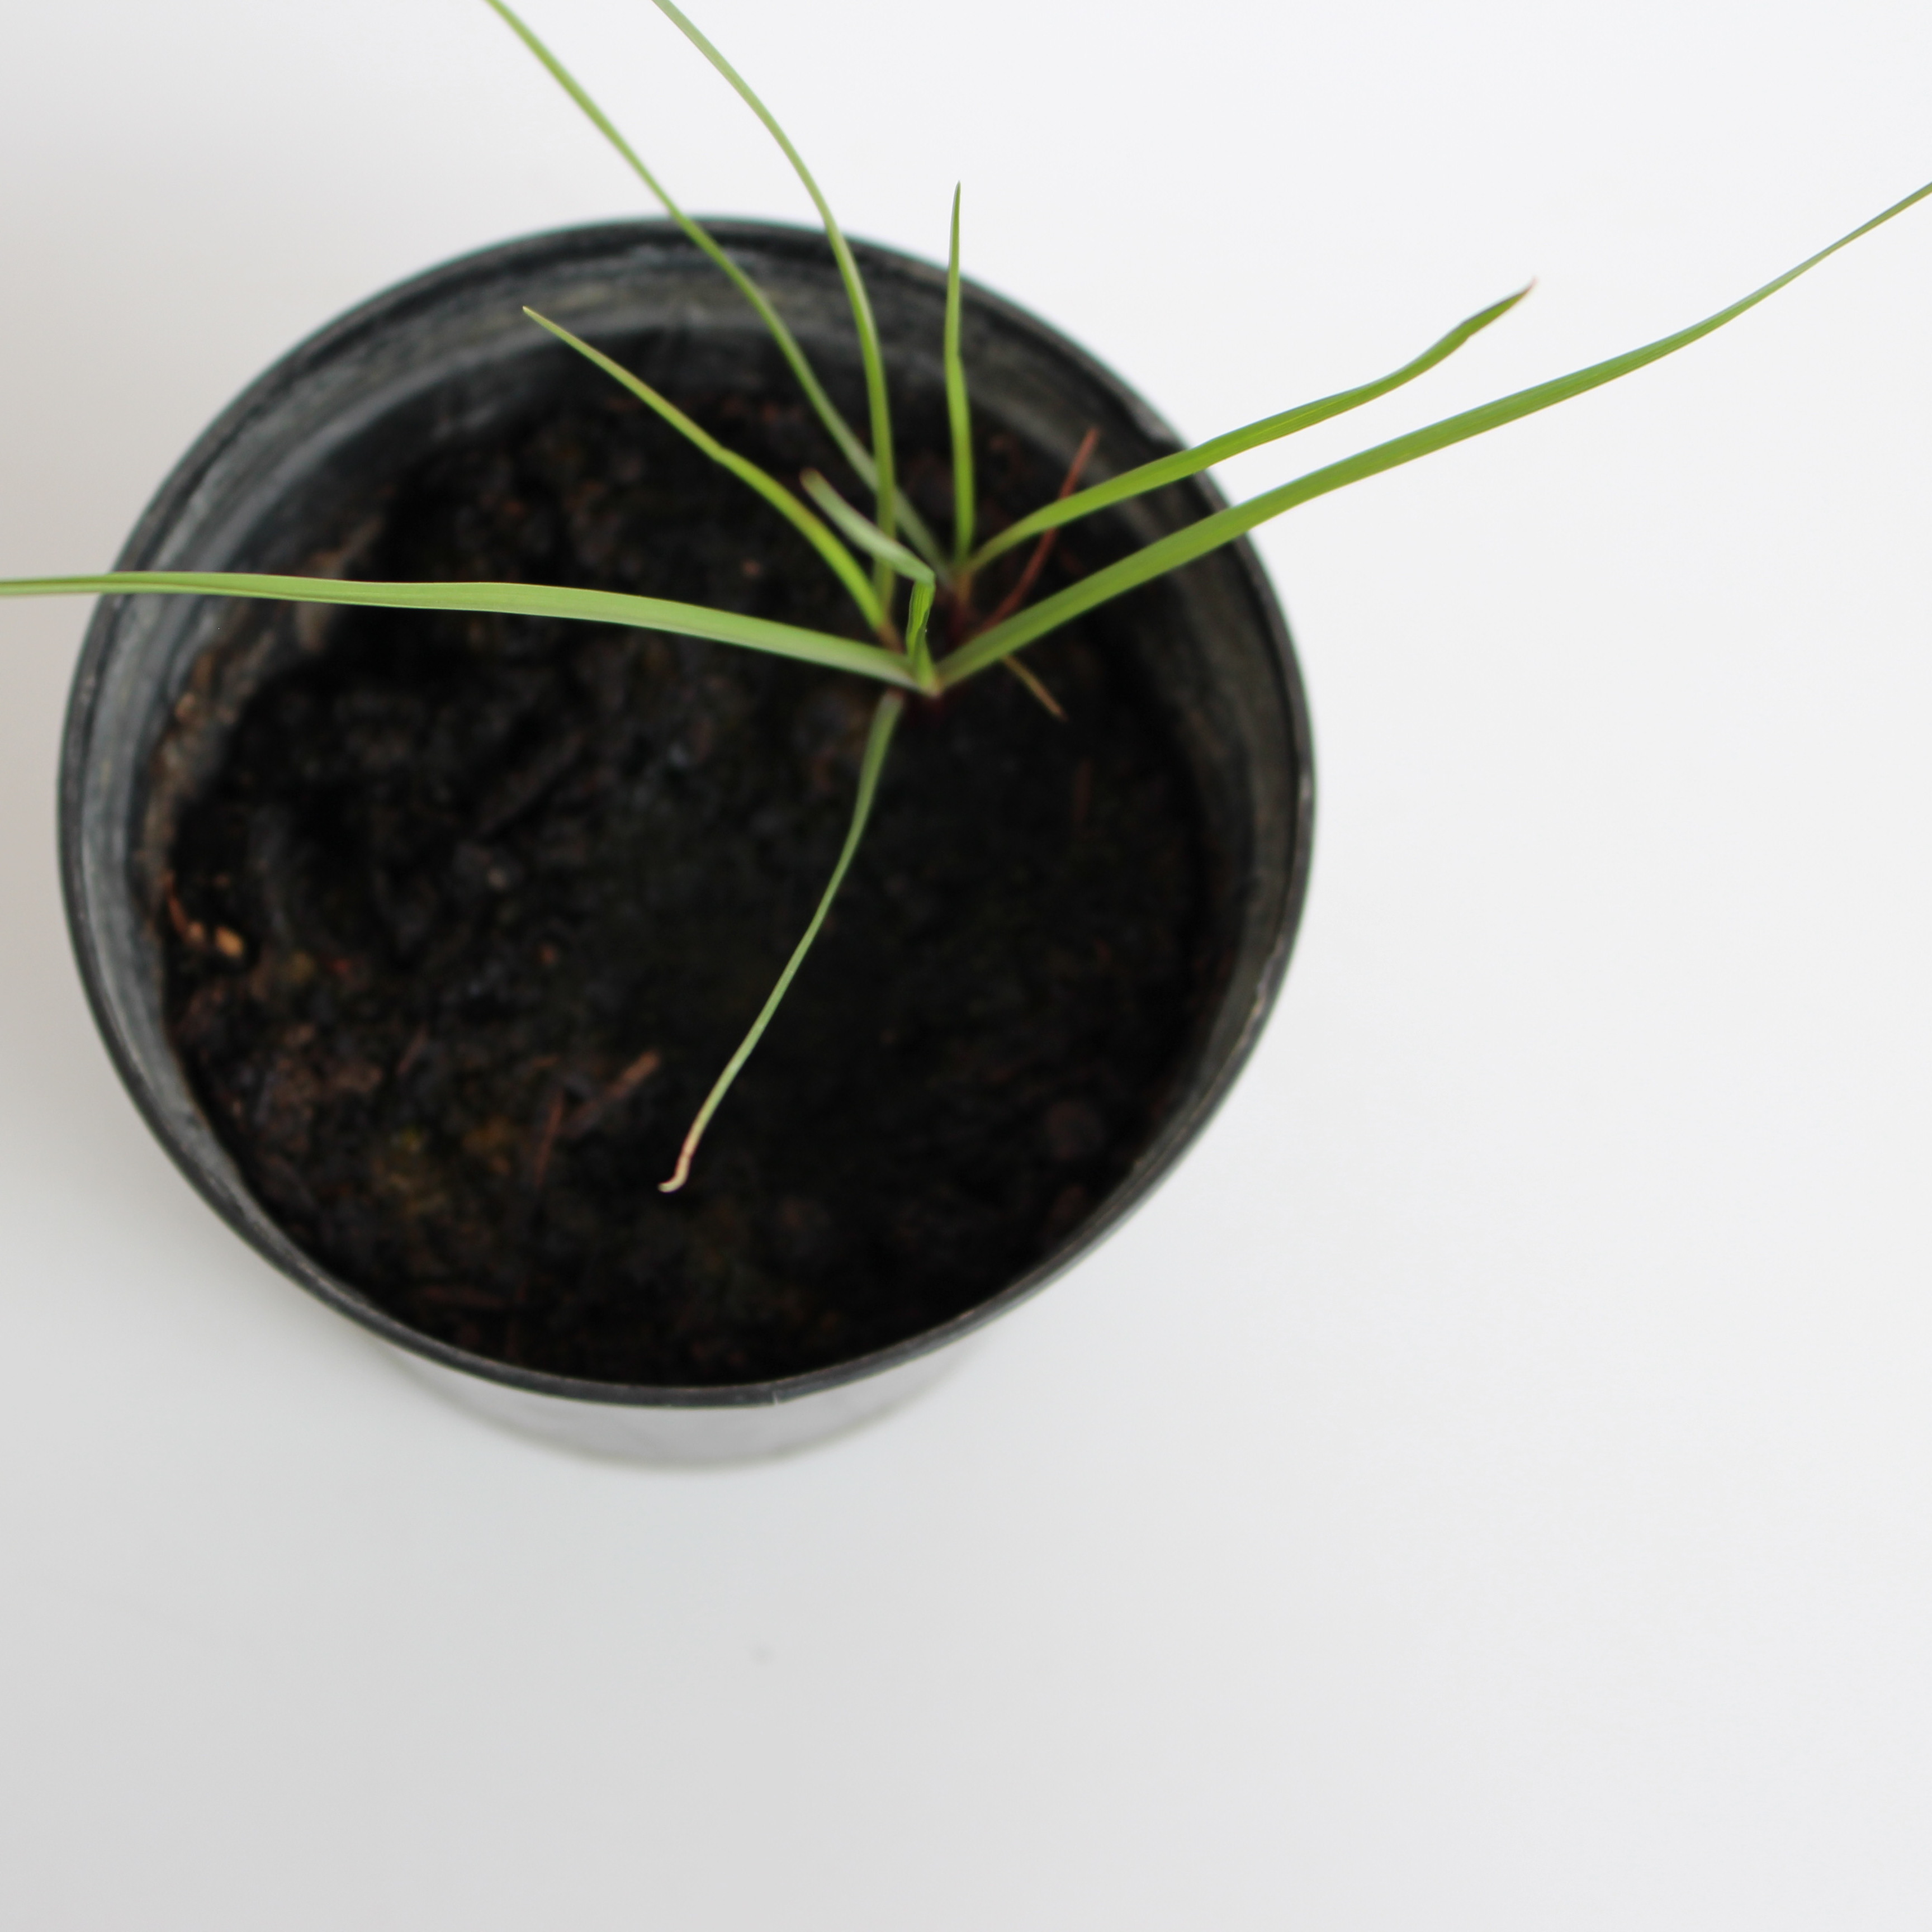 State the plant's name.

Lolium multiflorum
